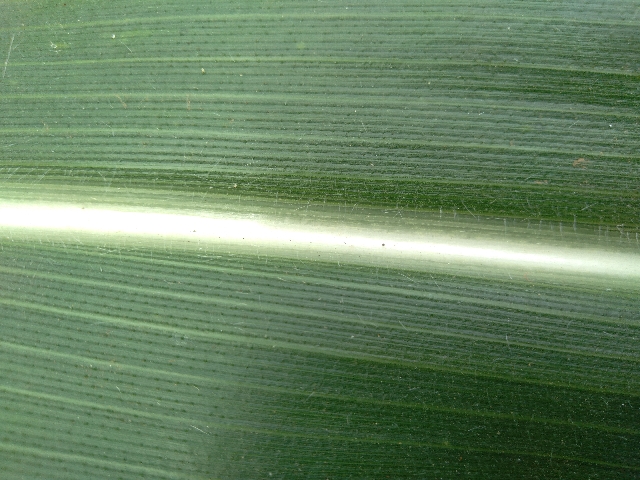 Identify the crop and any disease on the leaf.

maize, healthy
